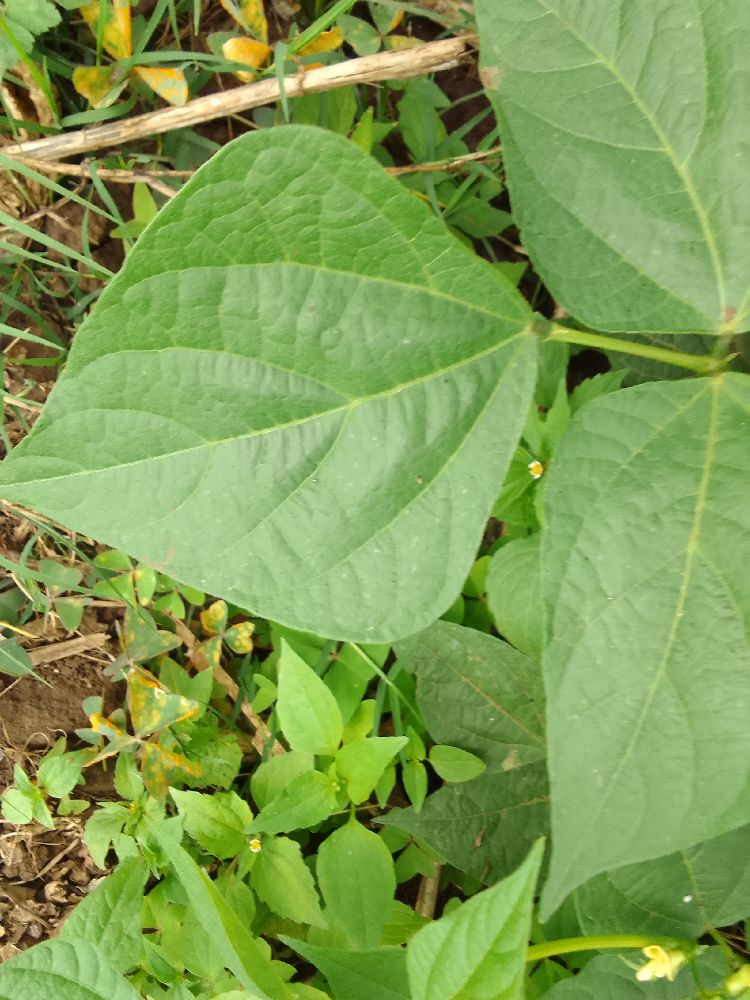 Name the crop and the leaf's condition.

common bean, healthy
